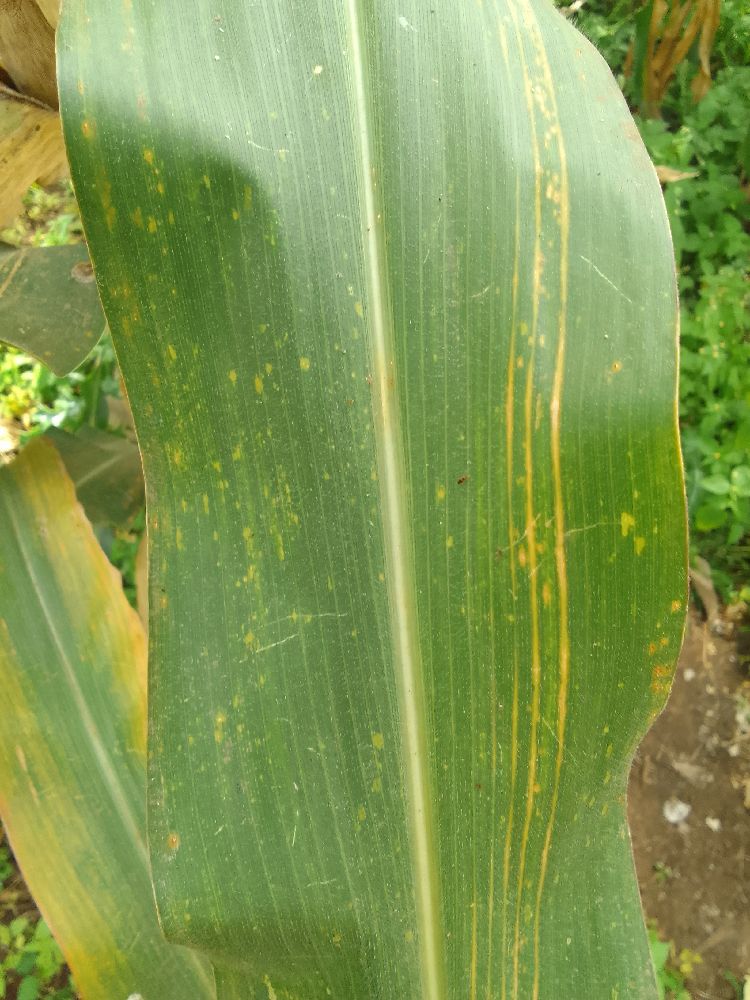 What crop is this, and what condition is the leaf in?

maize, maize lethal necrosis
